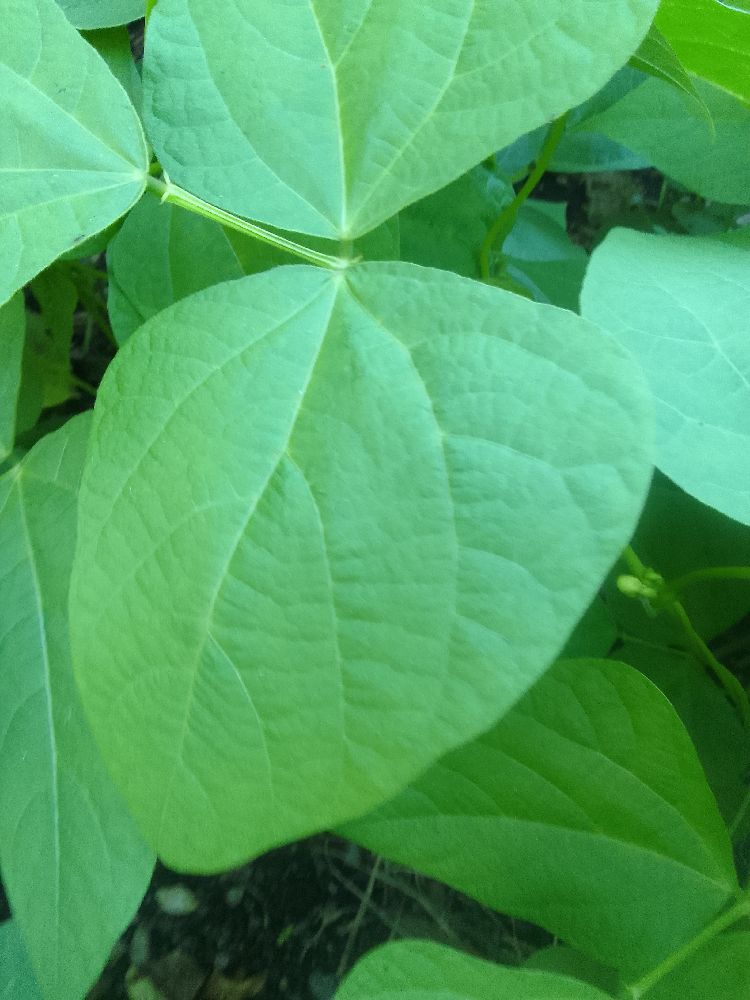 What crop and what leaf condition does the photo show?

common bean, healthy
